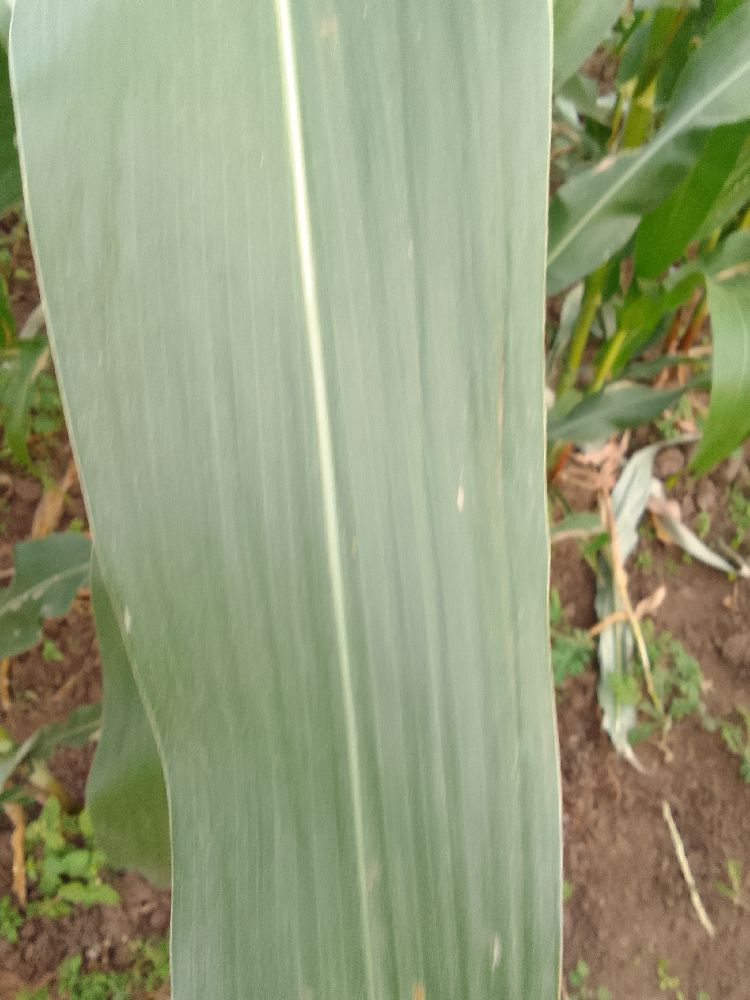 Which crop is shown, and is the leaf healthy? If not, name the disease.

maize, healthy
